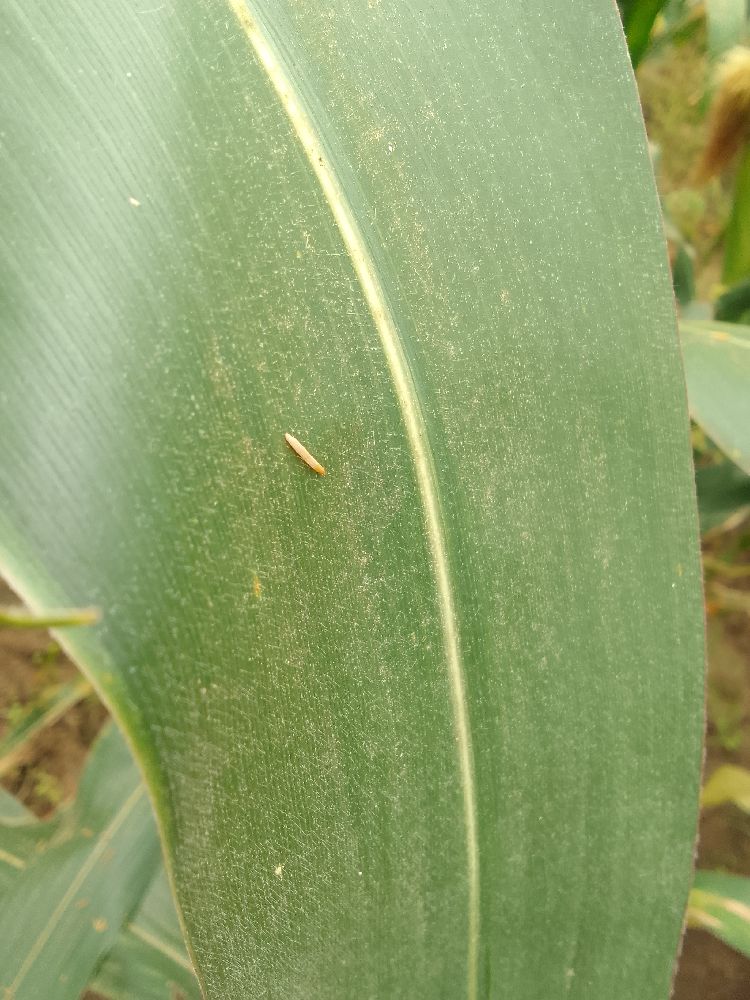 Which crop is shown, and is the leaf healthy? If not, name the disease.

maize, healthy
